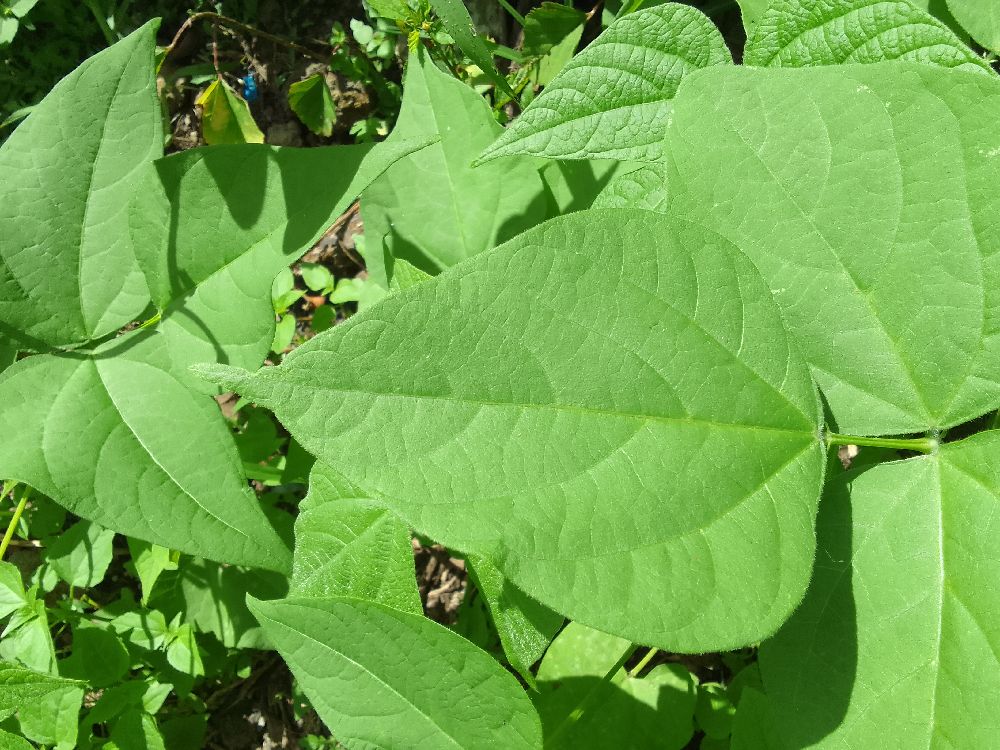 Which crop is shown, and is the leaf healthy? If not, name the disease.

common bean, healthy
